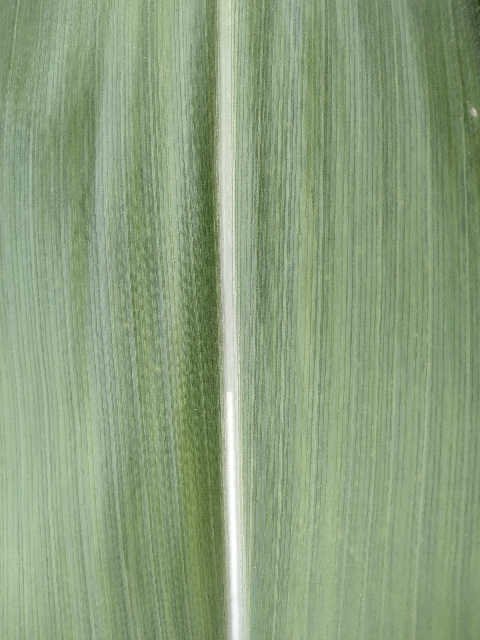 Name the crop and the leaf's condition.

maize, healthy
